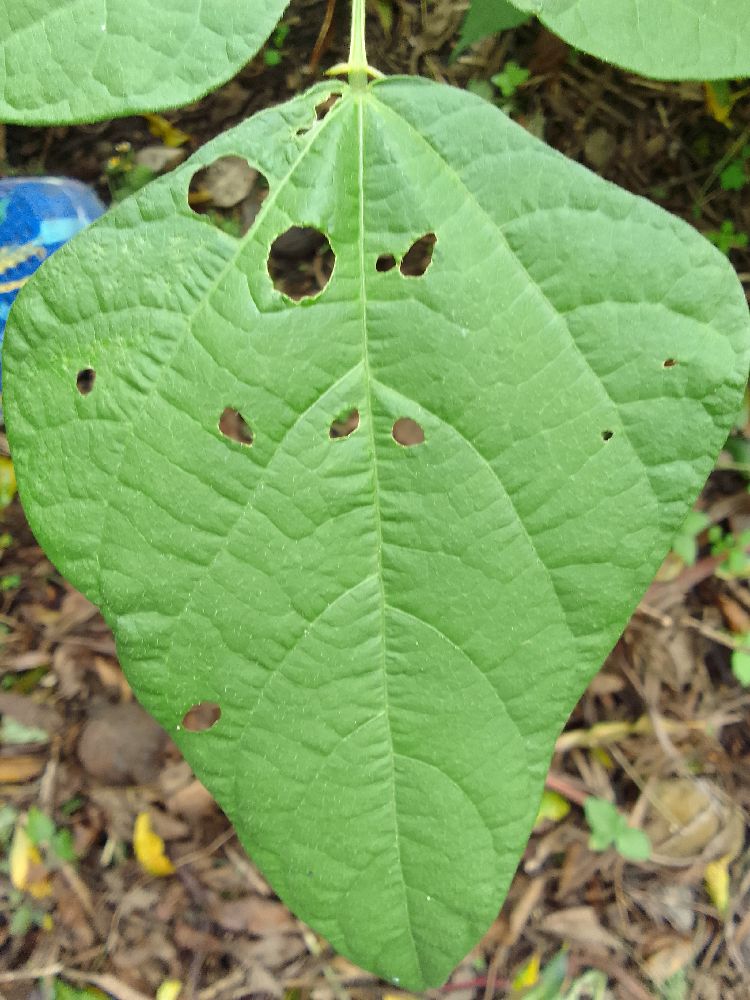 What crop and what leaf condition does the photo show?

common bean, healthy
